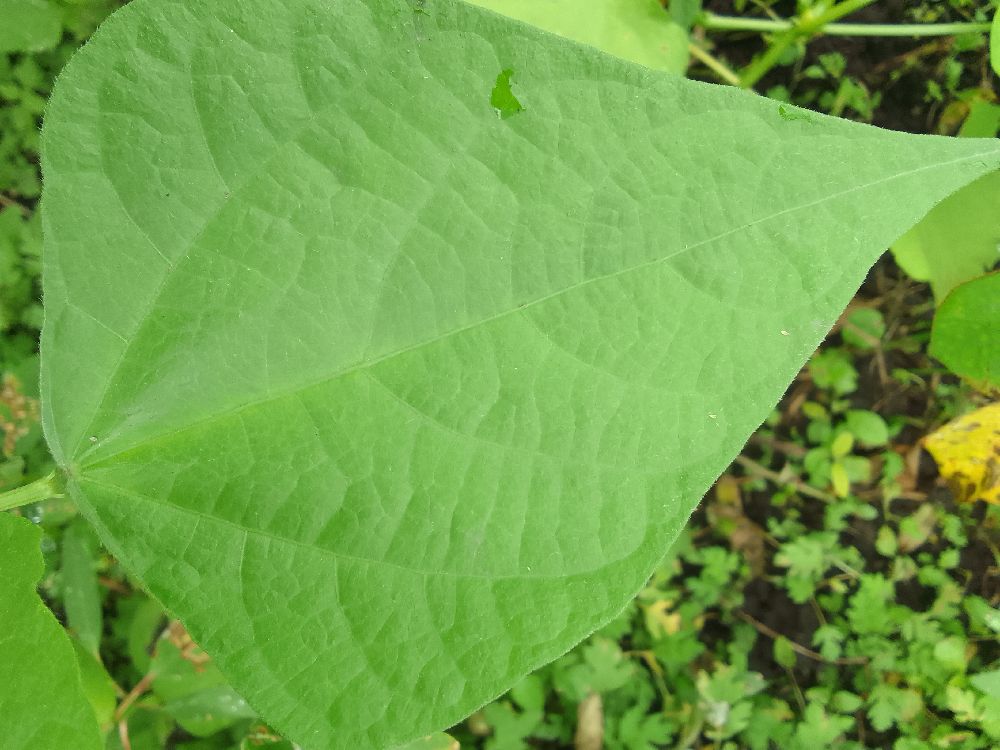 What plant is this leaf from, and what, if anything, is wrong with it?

common bean, healthy
